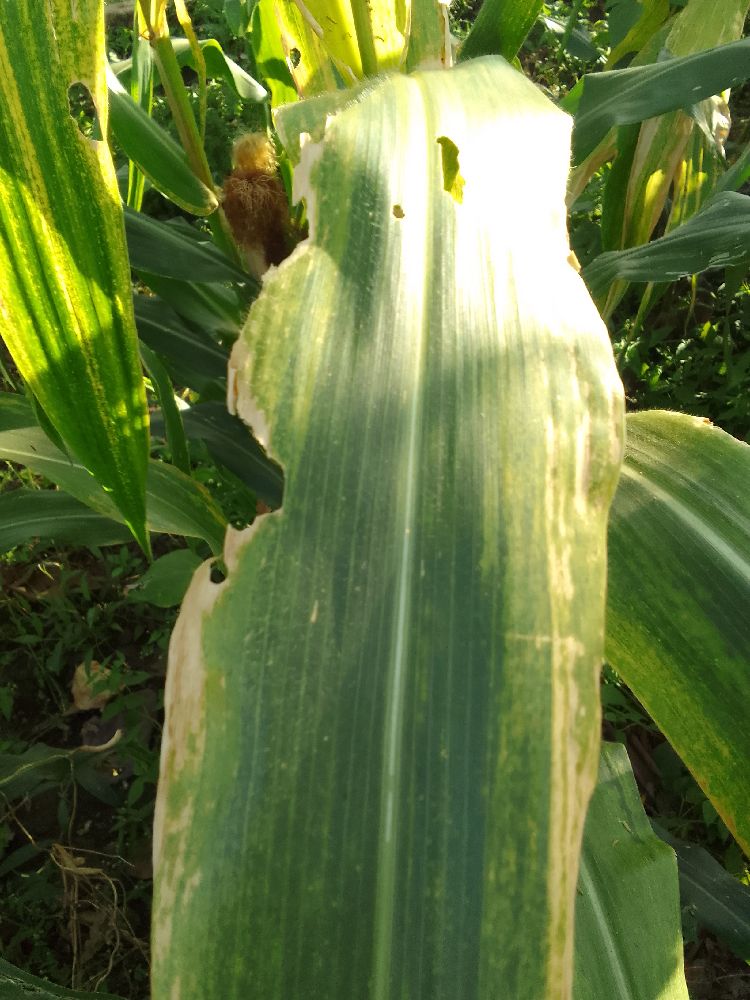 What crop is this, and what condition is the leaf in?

maize, maize lethal necrosis
